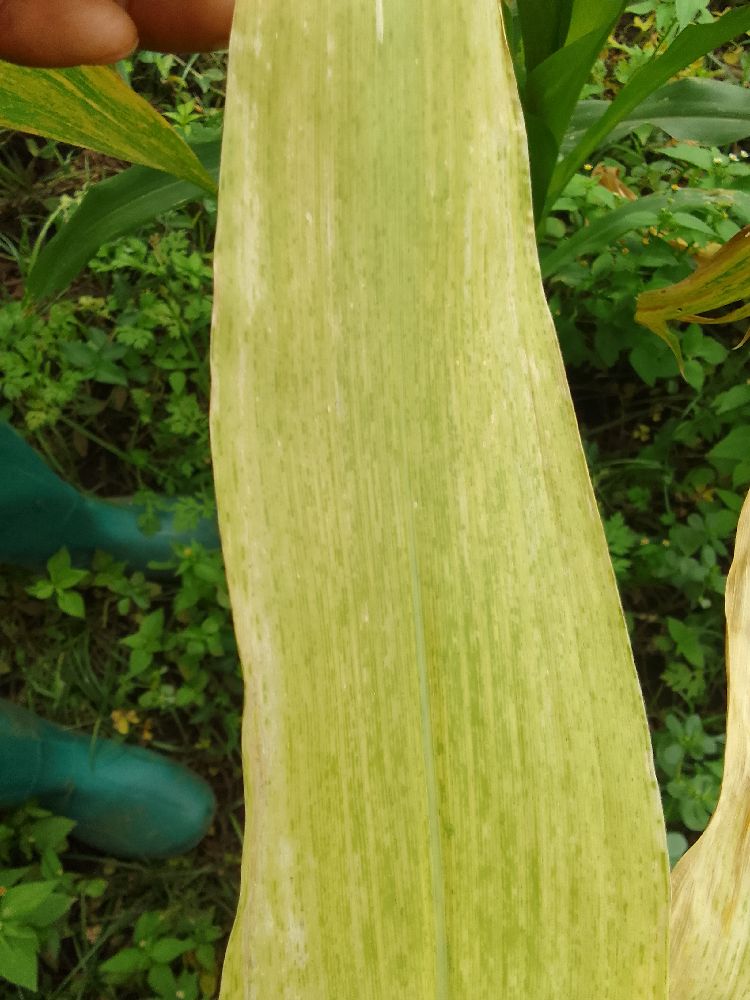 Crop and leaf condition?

maize, maize lethal necrosis
